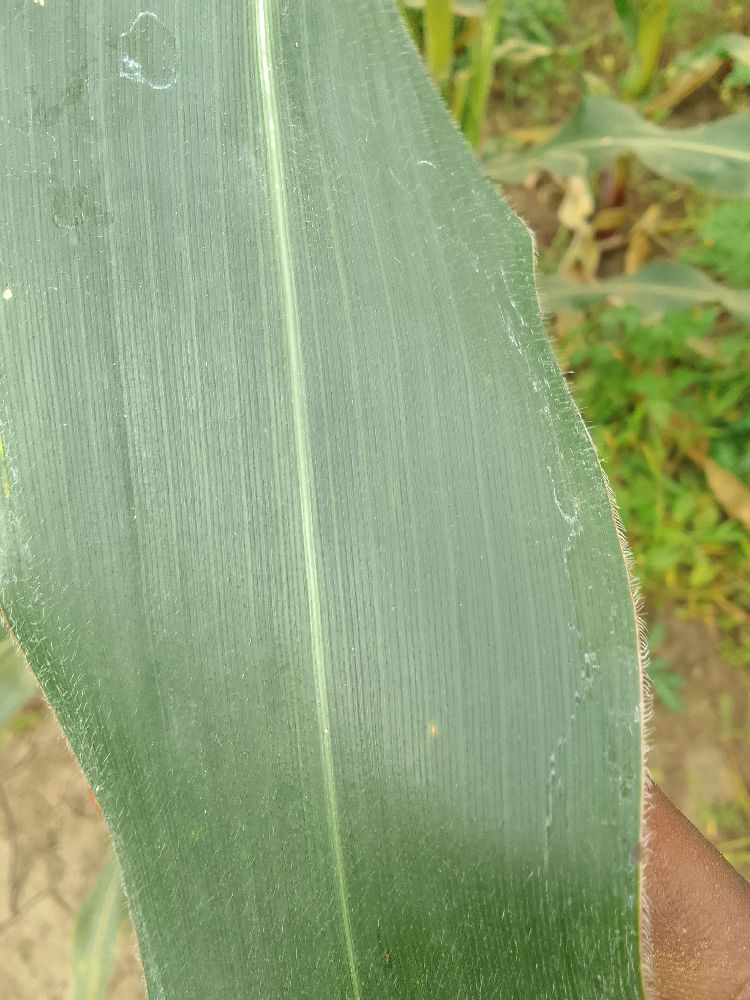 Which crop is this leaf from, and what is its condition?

maize, healthy
